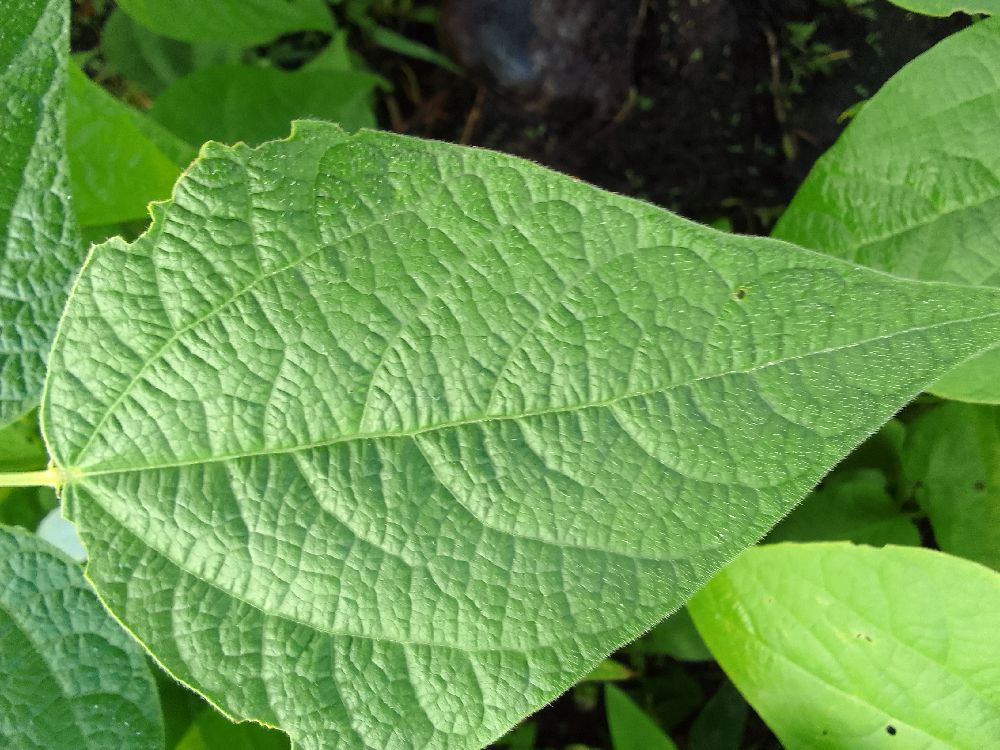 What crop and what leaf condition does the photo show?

common bean, healthy
